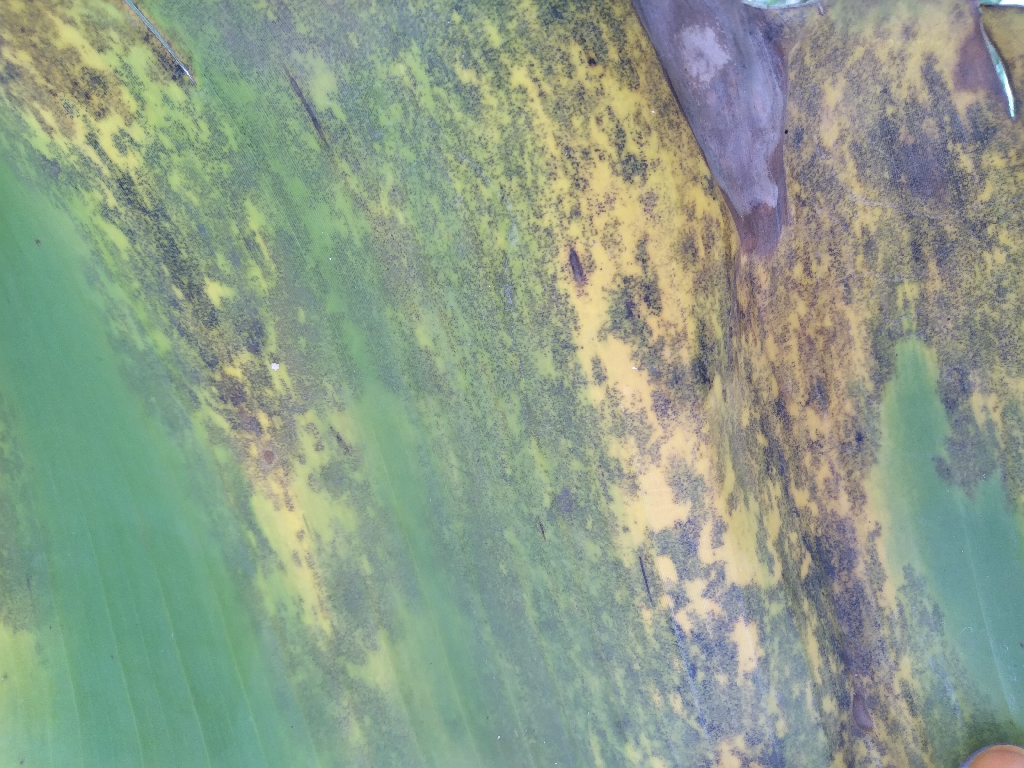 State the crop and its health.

banana, black sigatoka
